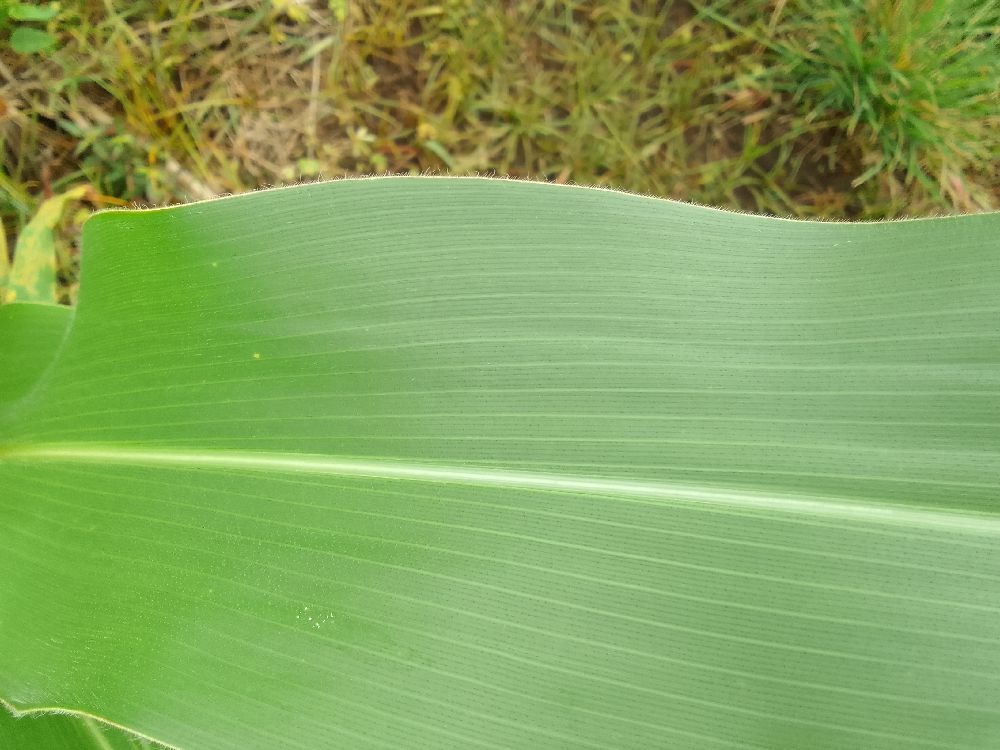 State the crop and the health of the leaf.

maize, healthy
